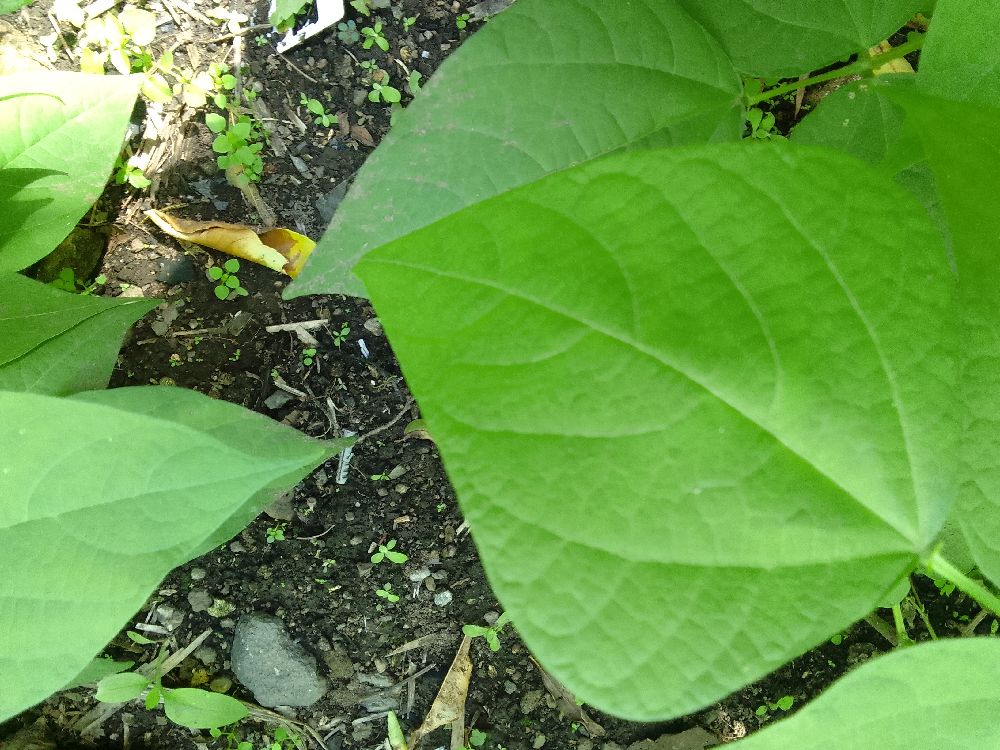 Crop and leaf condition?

common bean, healthy
